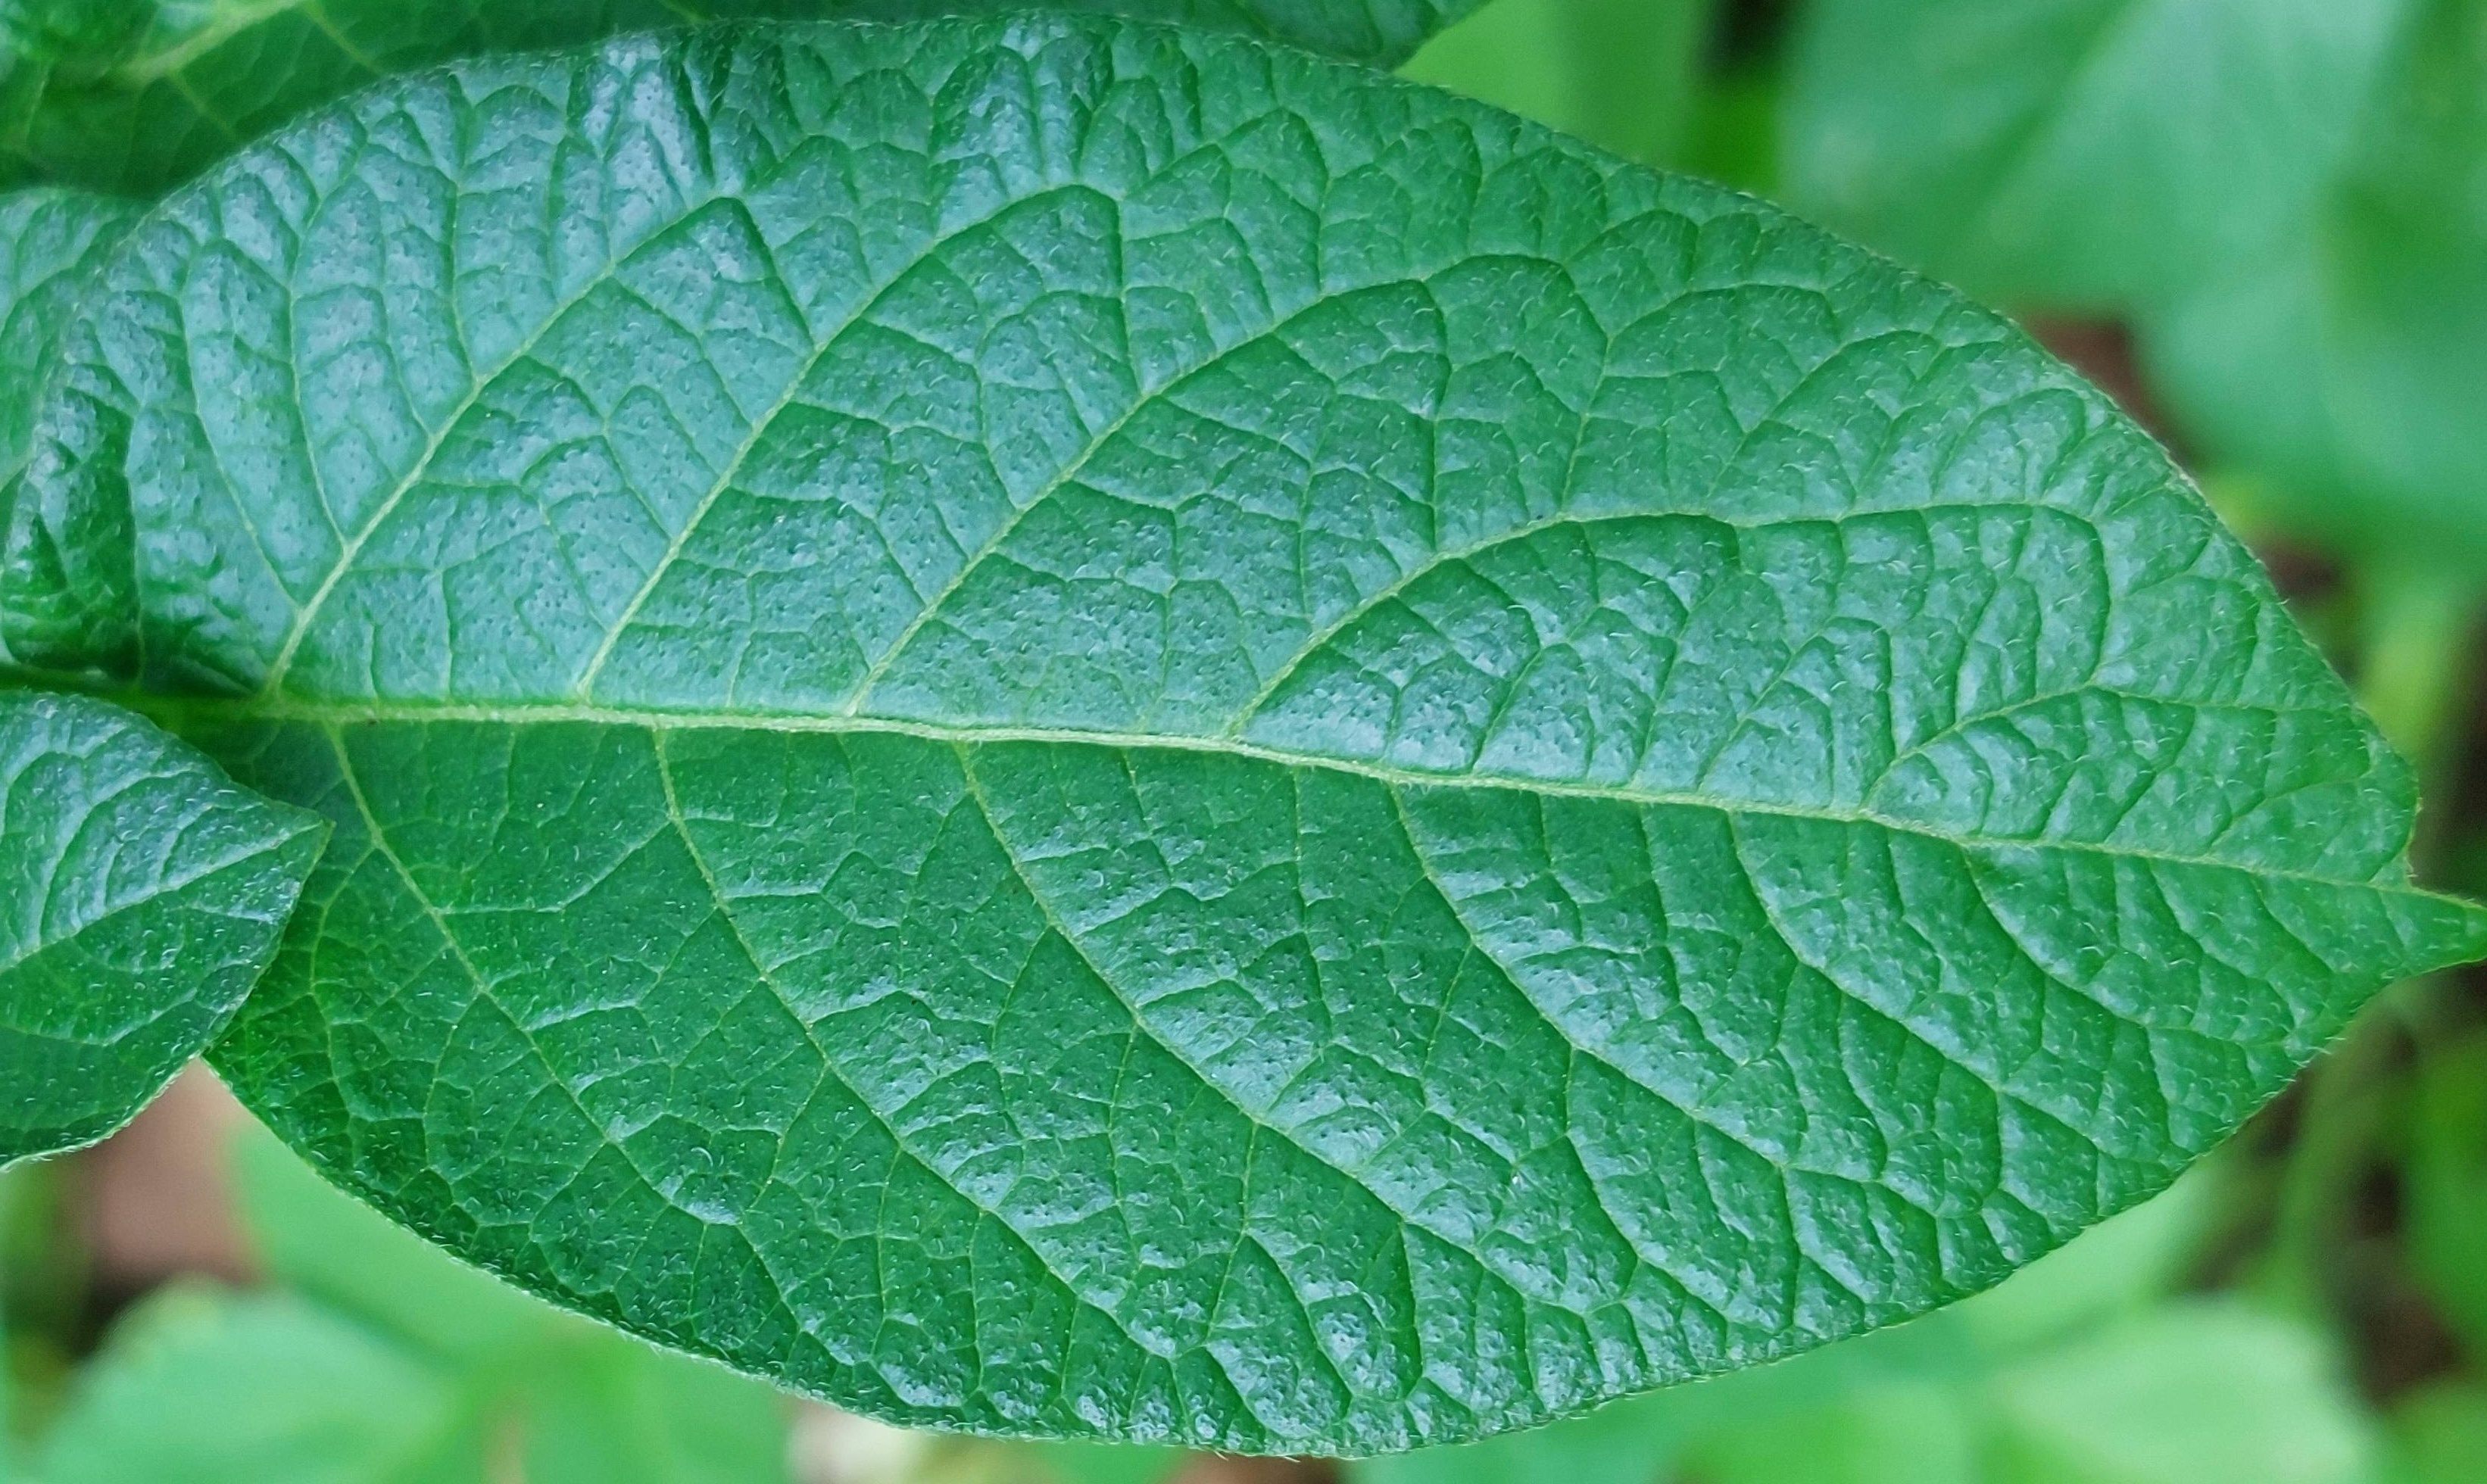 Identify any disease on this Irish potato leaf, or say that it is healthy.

healthy
